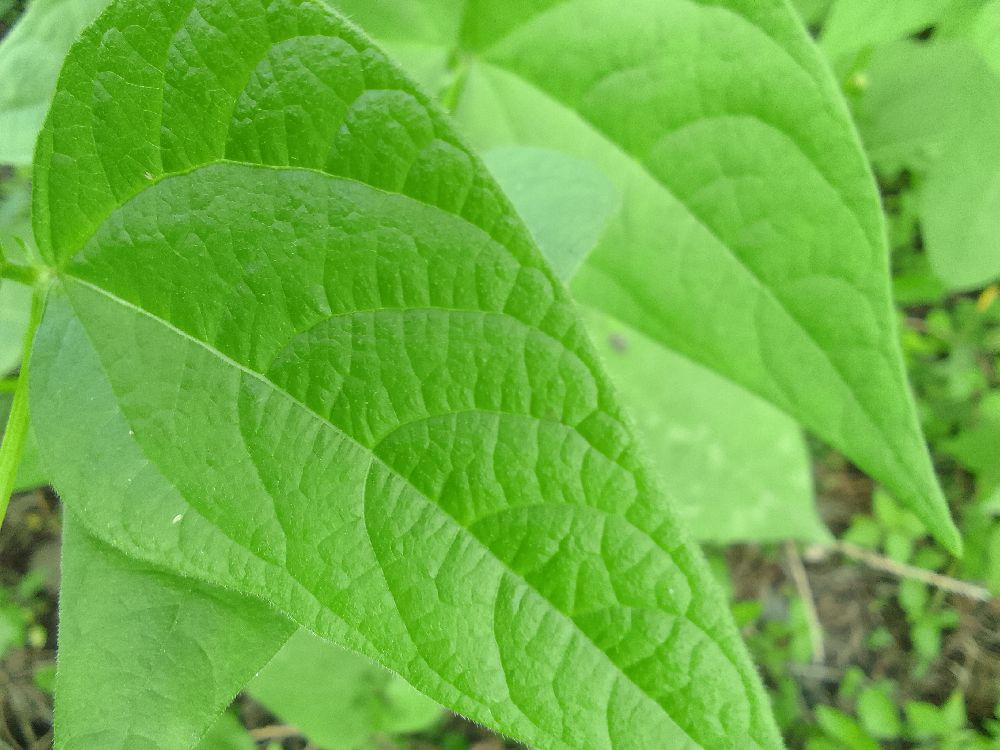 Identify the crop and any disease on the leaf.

common bean, healthy
